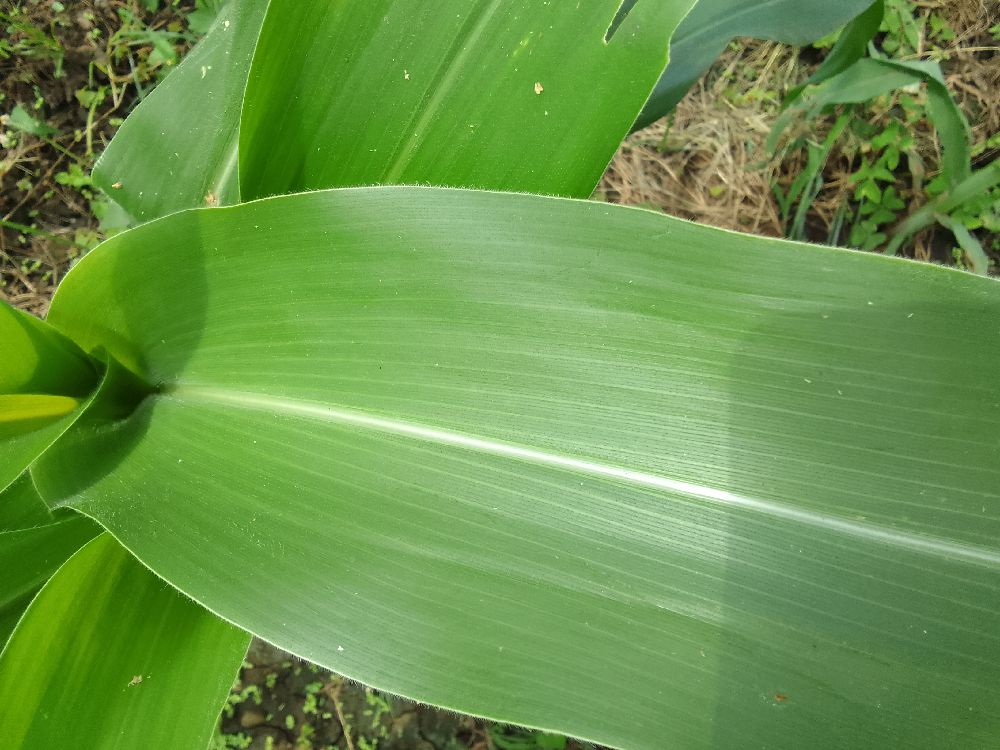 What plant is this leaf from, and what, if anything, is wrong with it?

maize, healthy
